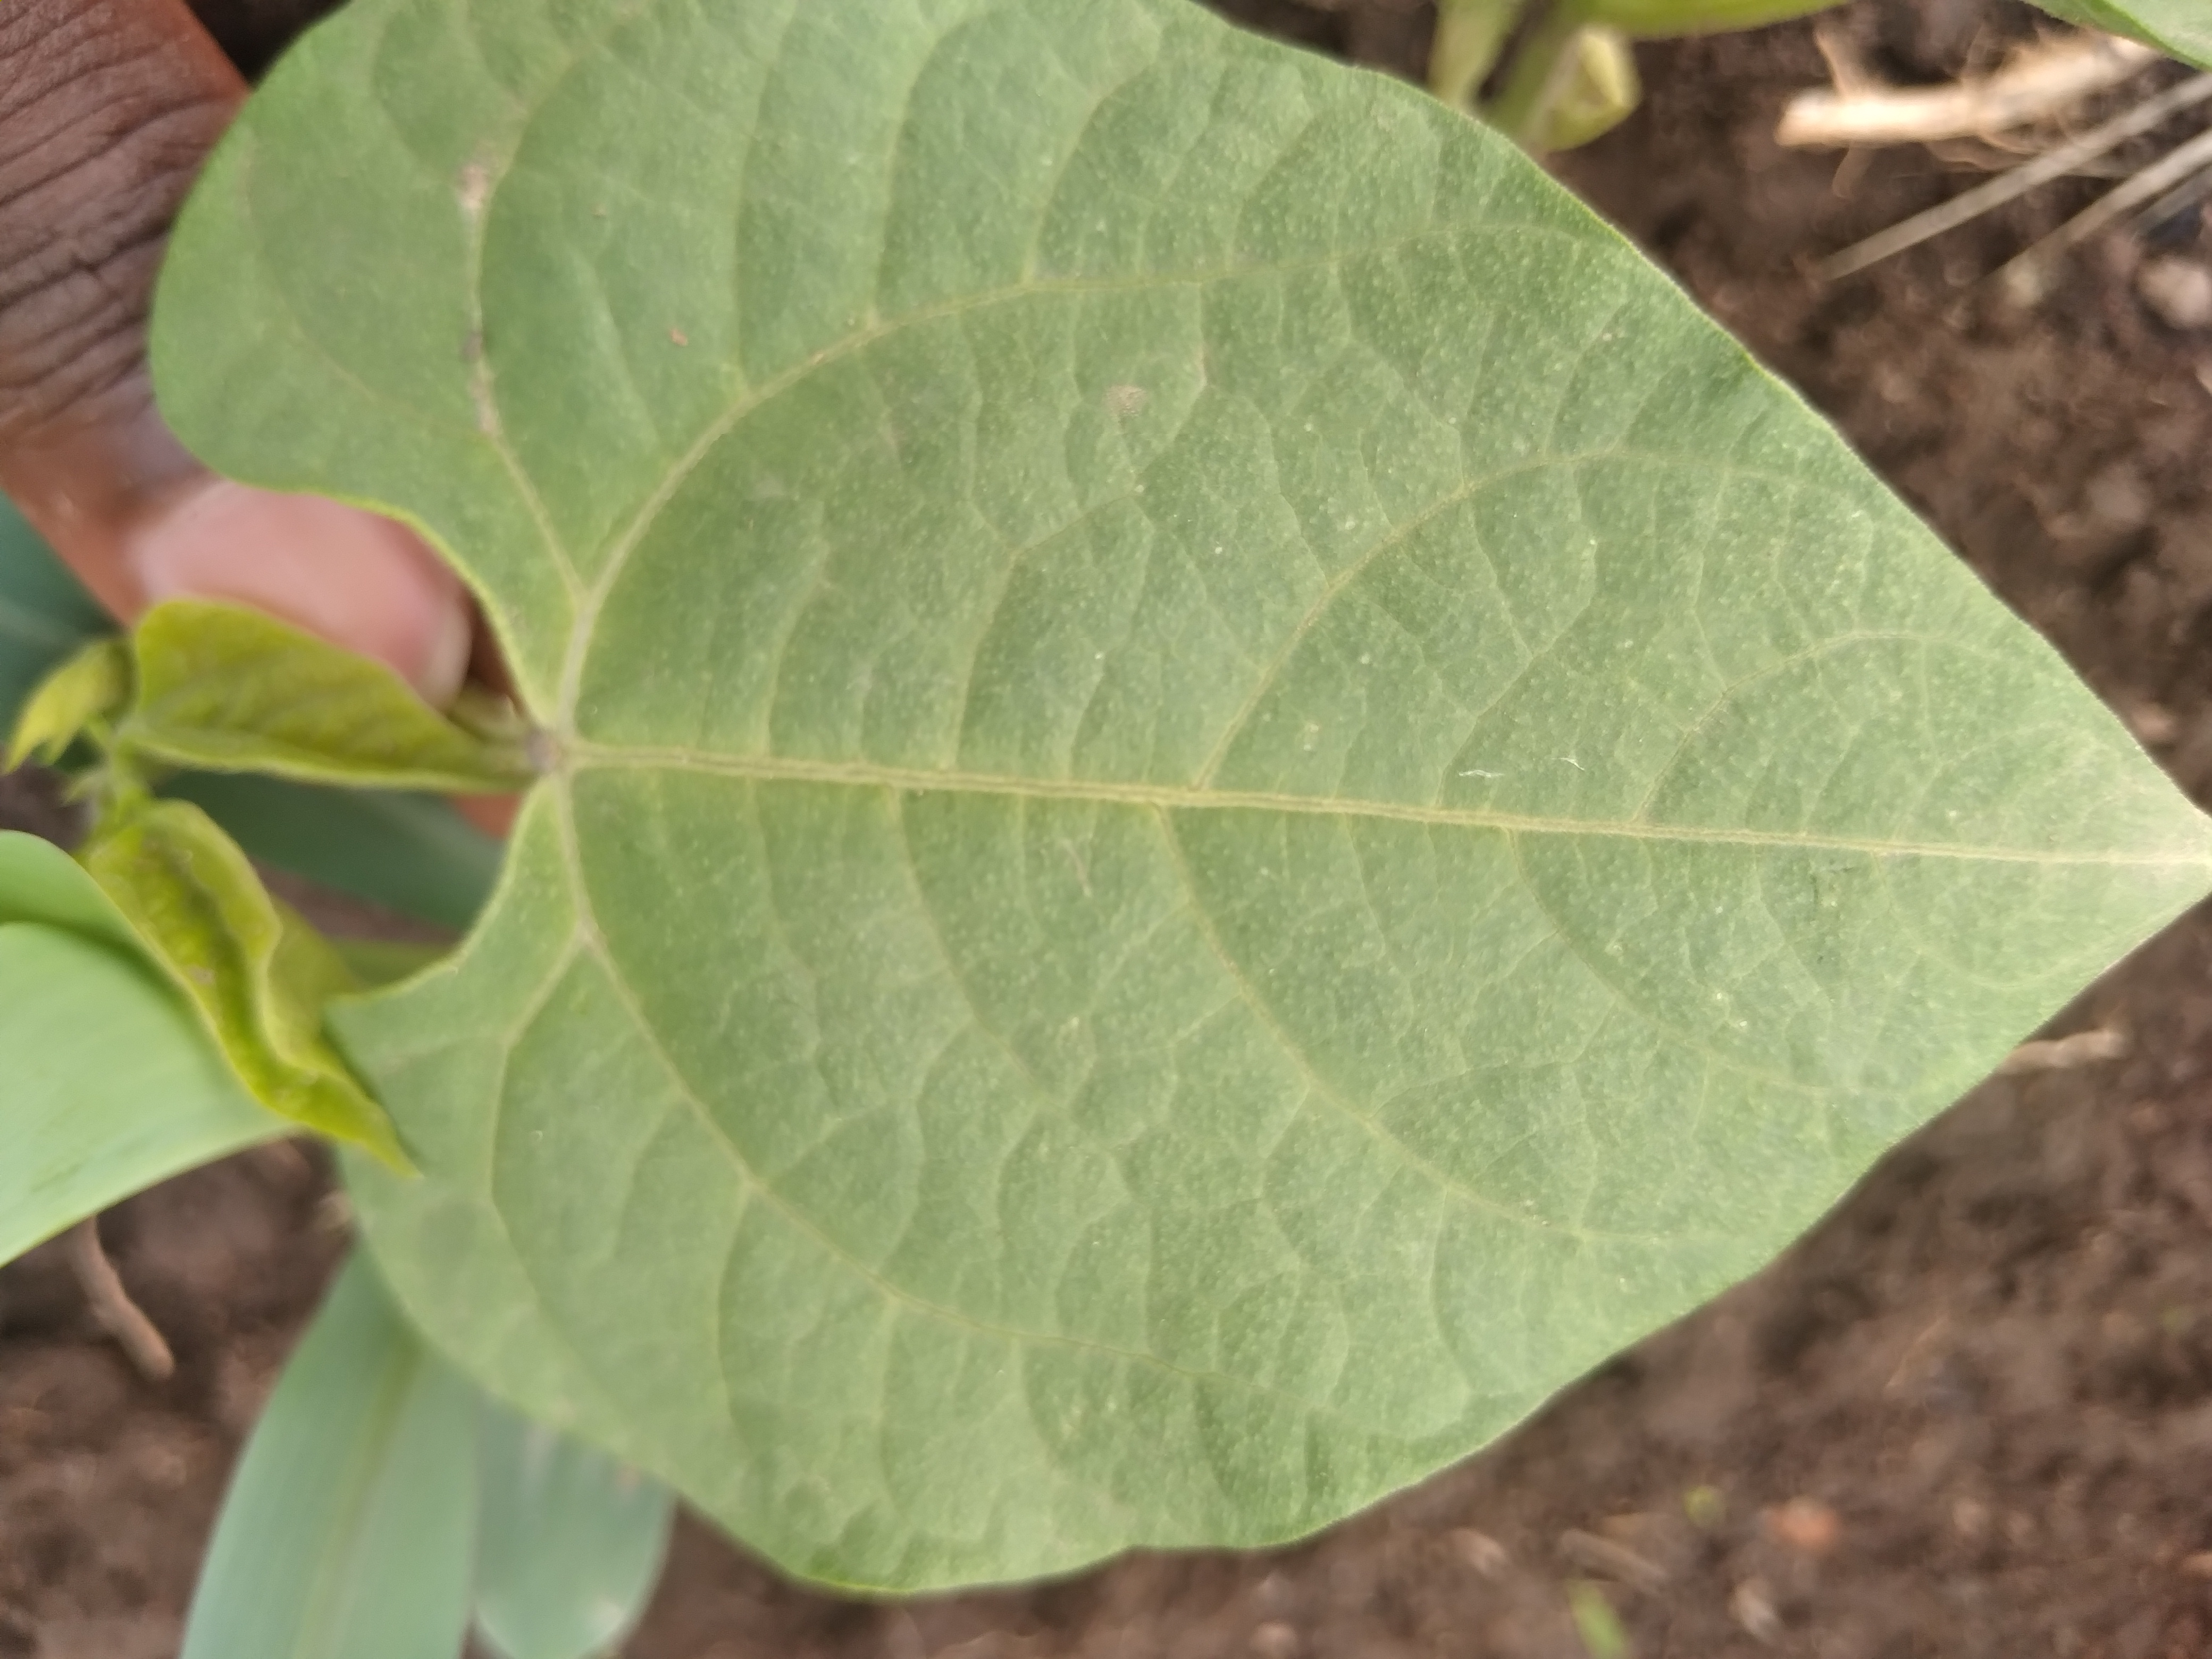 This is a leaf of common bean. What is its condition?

healthy
